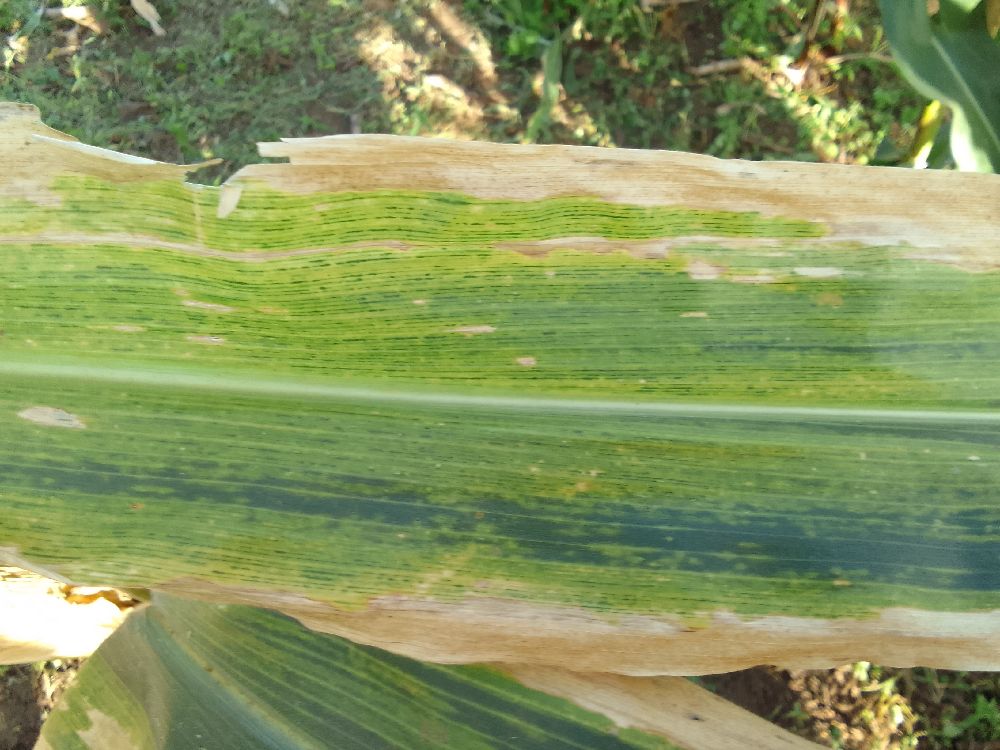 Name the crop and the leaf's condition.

maize, maize lethal necrosis
